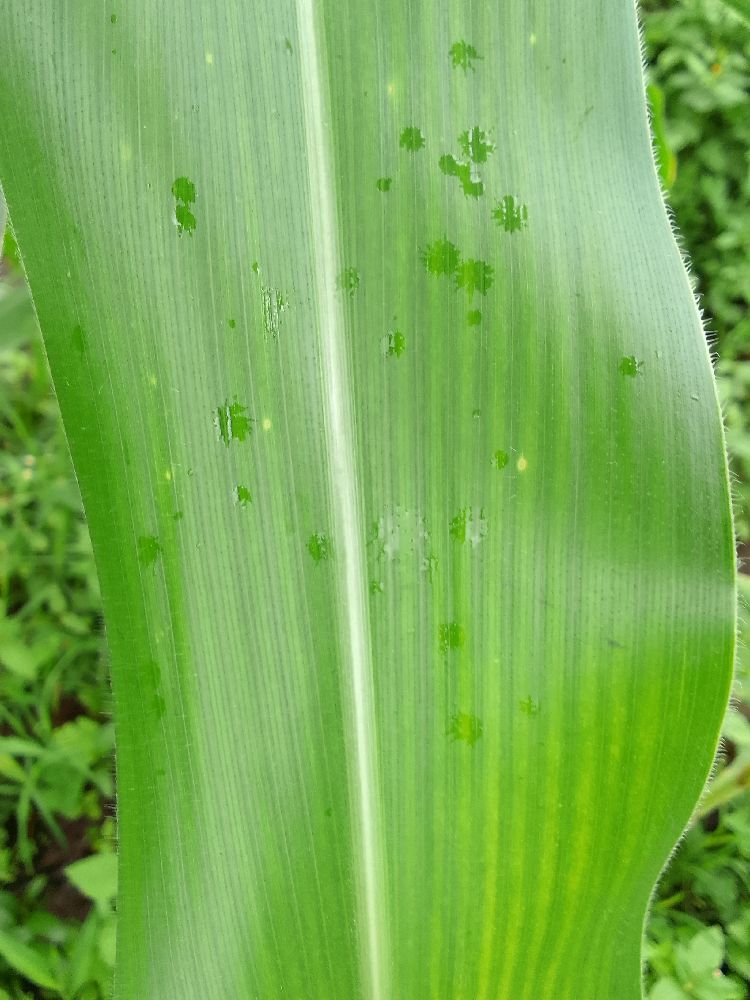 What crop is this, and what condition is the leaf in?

maize, healthy
